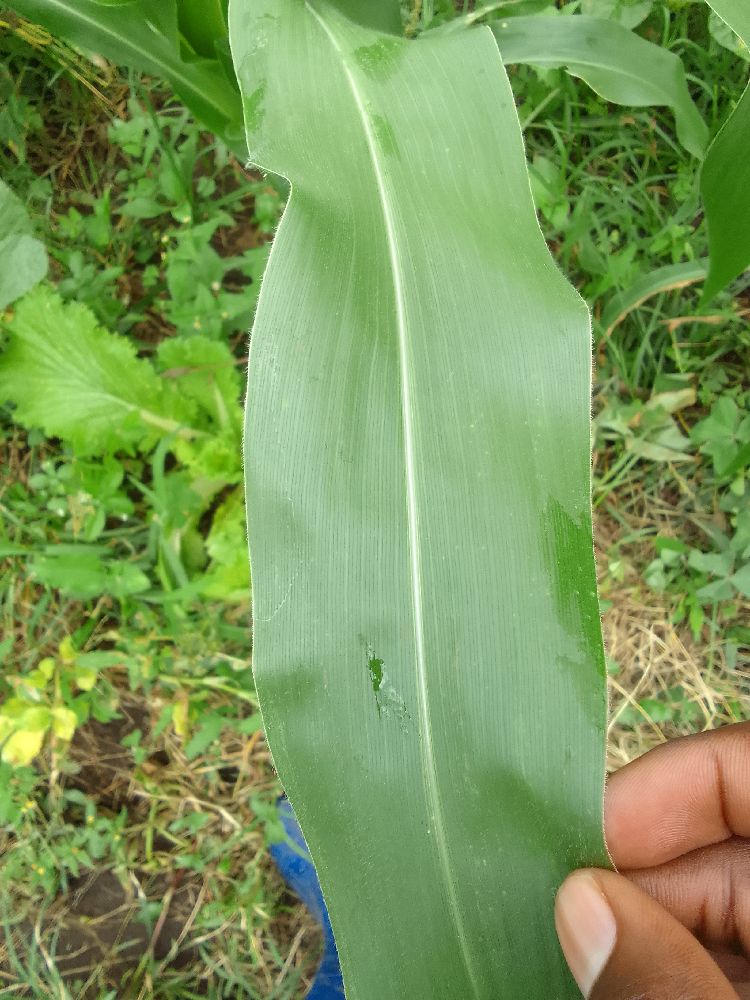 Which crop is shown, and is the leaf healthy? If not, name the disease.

maize, healthy
